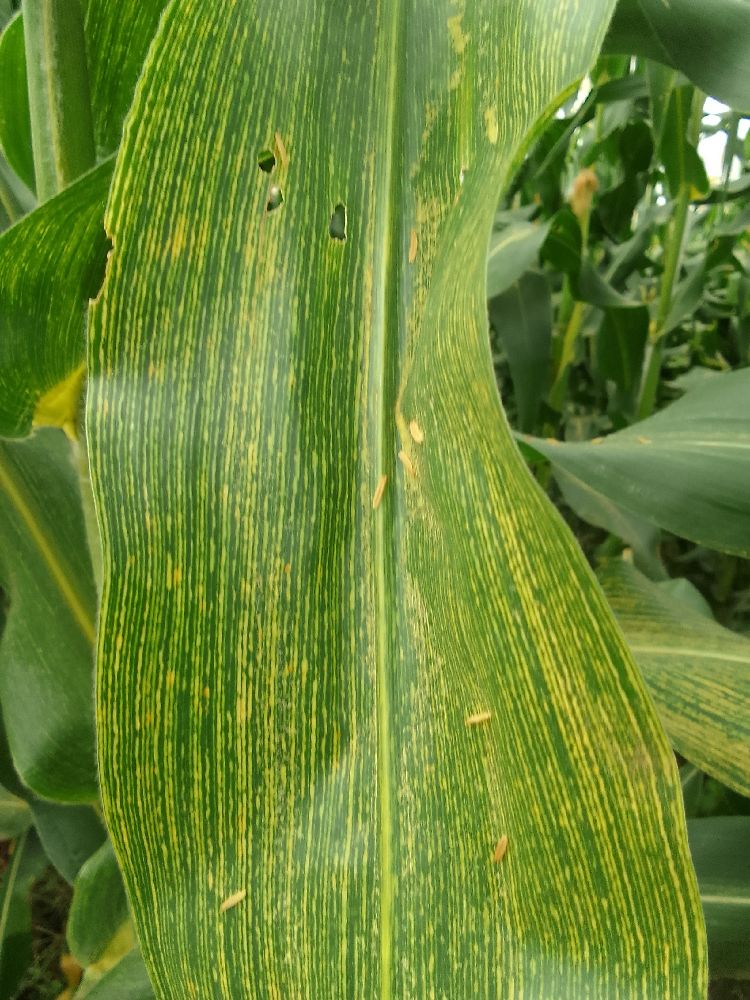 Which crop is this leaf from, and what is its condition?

maize, maize streak virus
